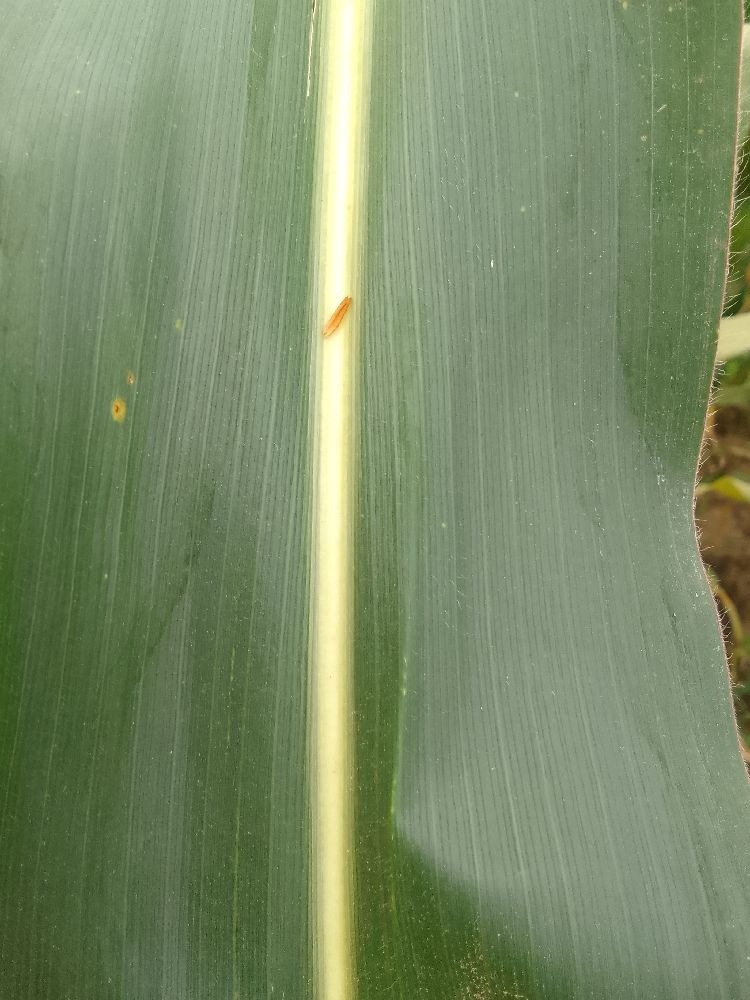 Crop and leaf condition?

maize, healthy
